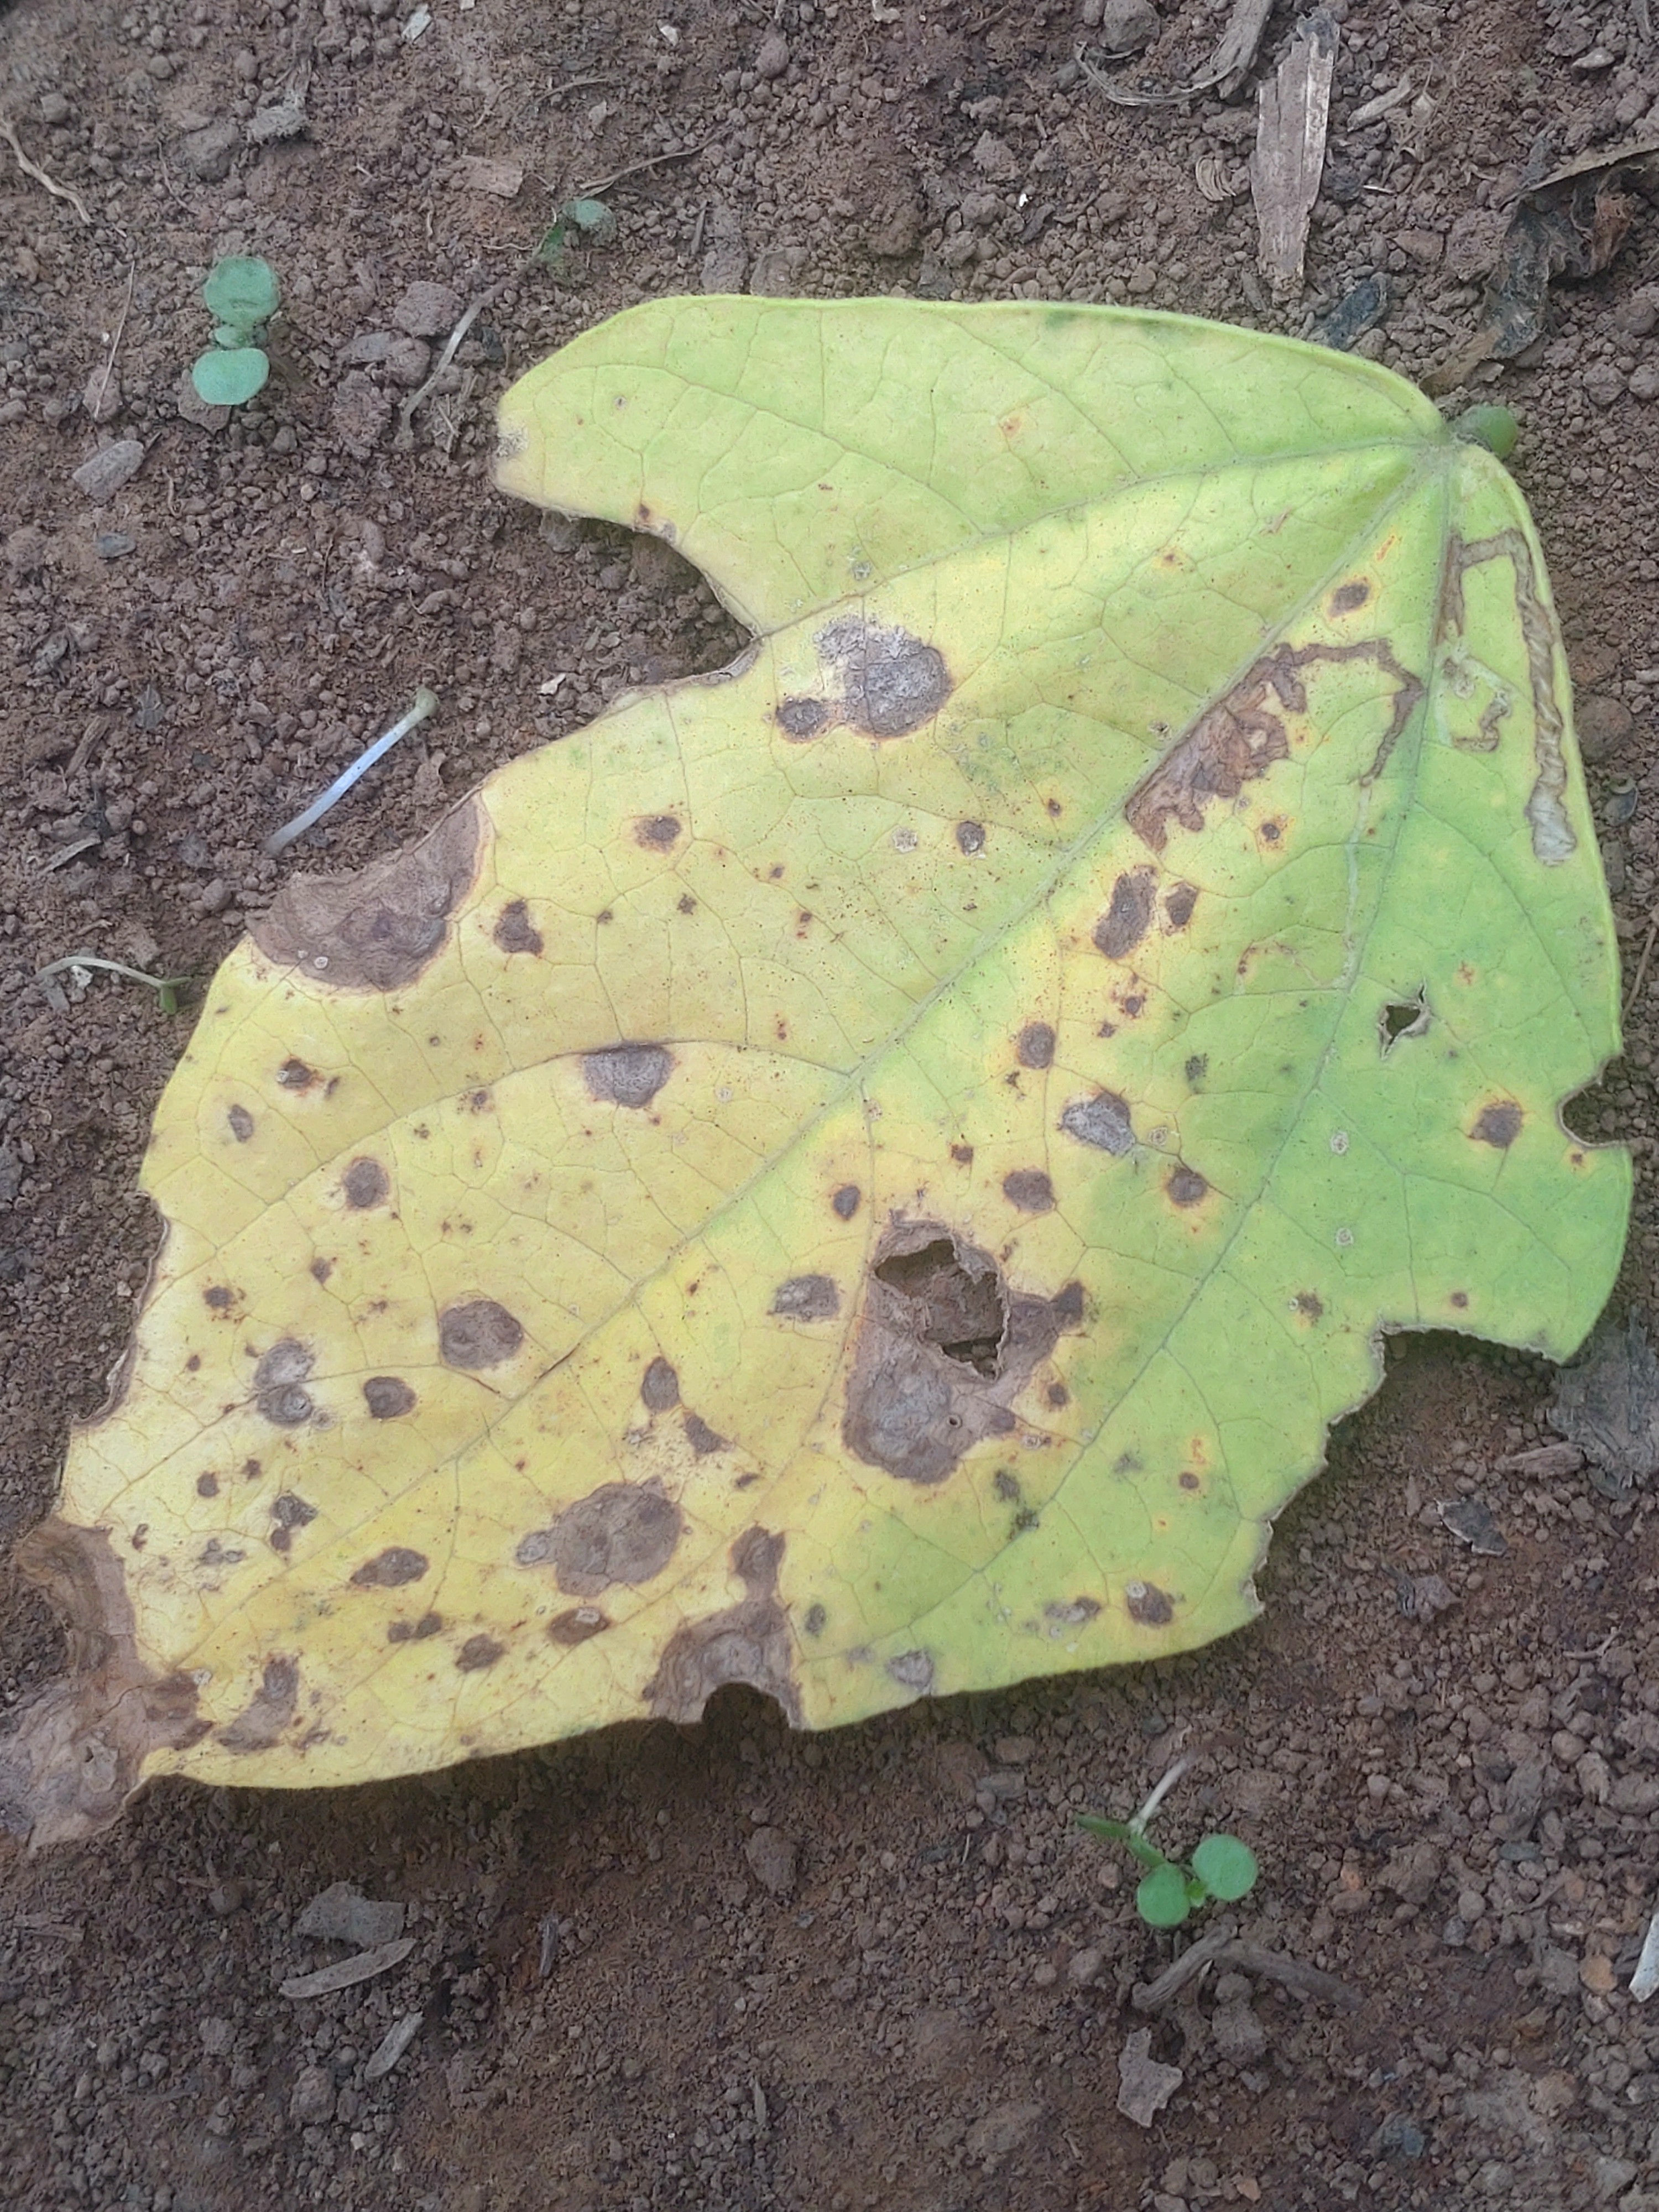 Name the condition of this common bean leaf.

anthracnose
